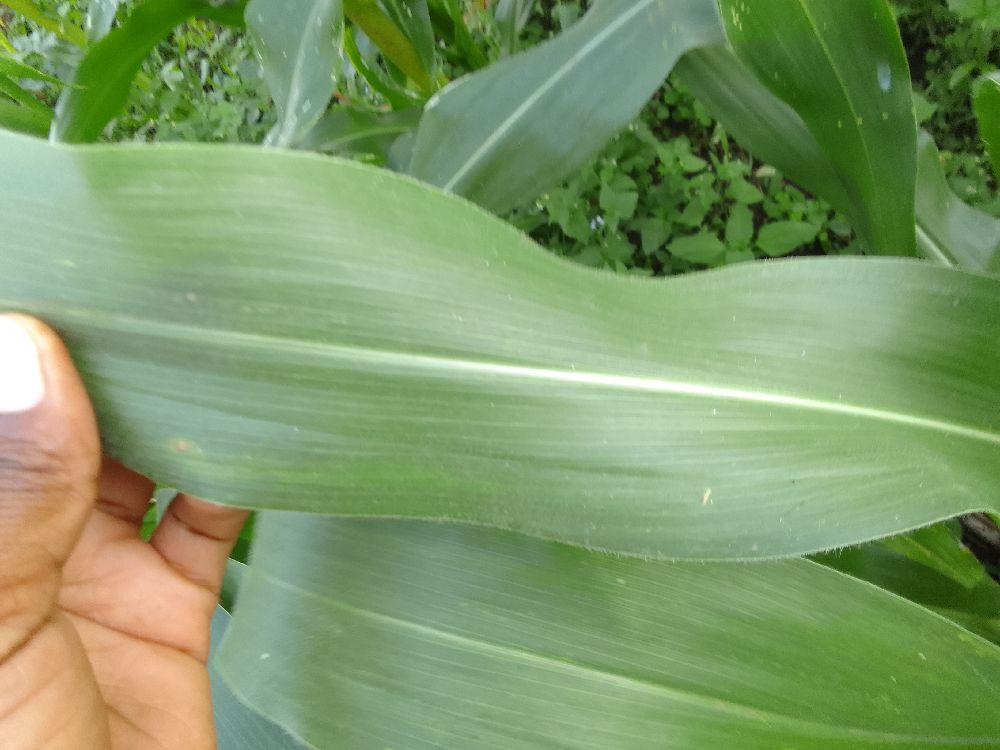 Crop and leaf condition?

maize, healthy
